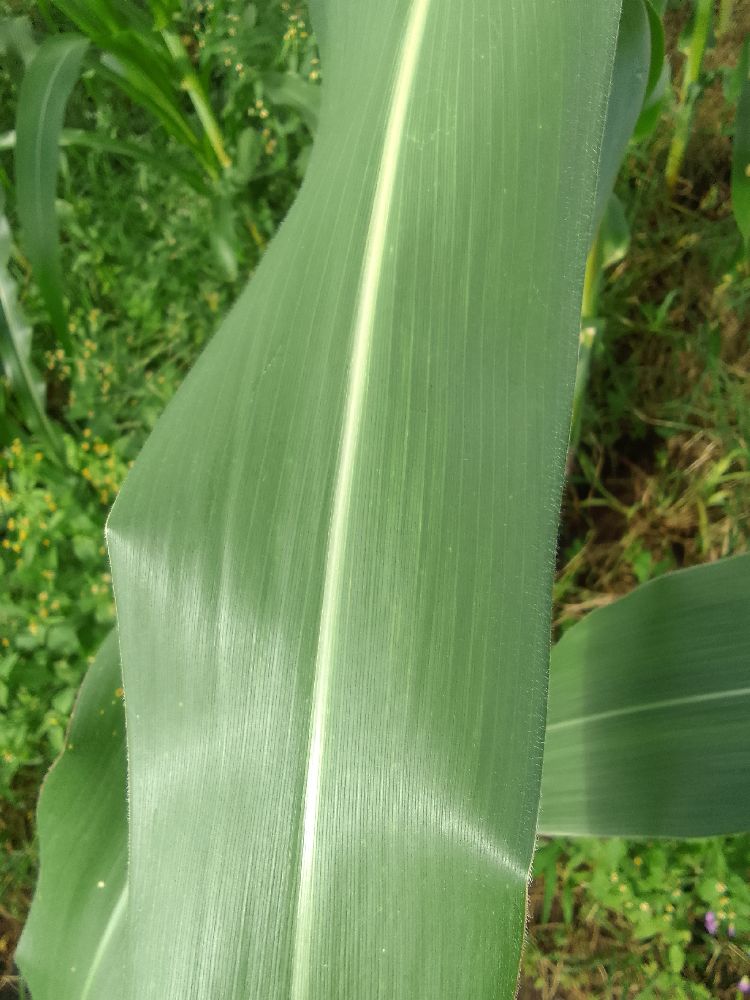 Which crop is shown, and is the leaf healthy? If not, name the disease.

maize, healthy
